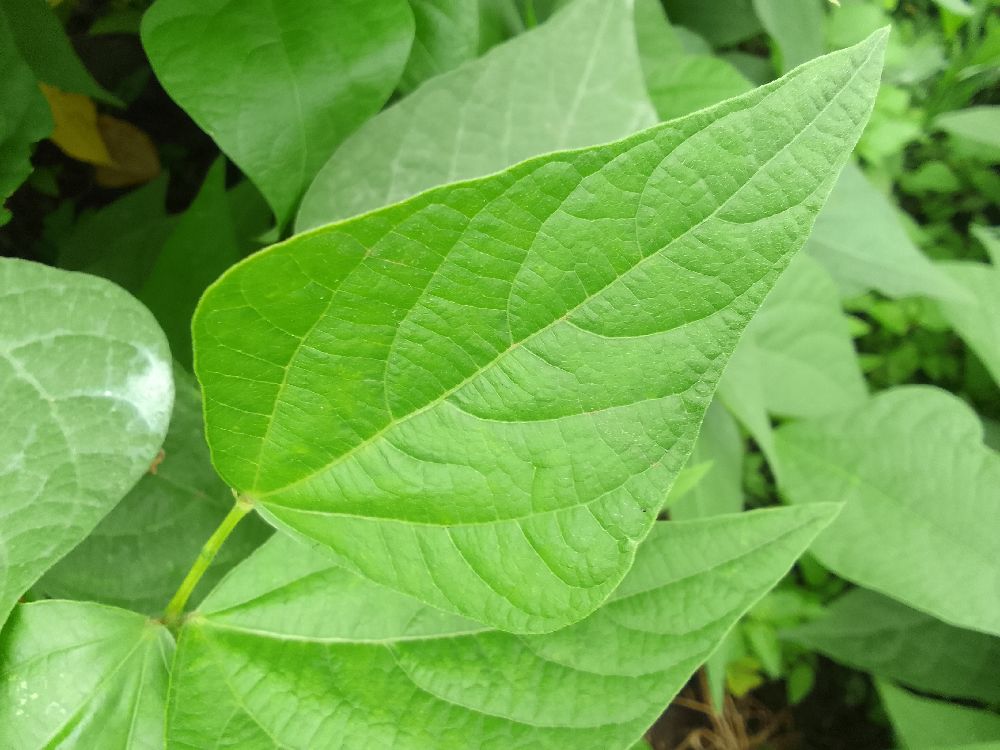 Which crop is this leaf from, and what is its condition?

common bean, healthy
